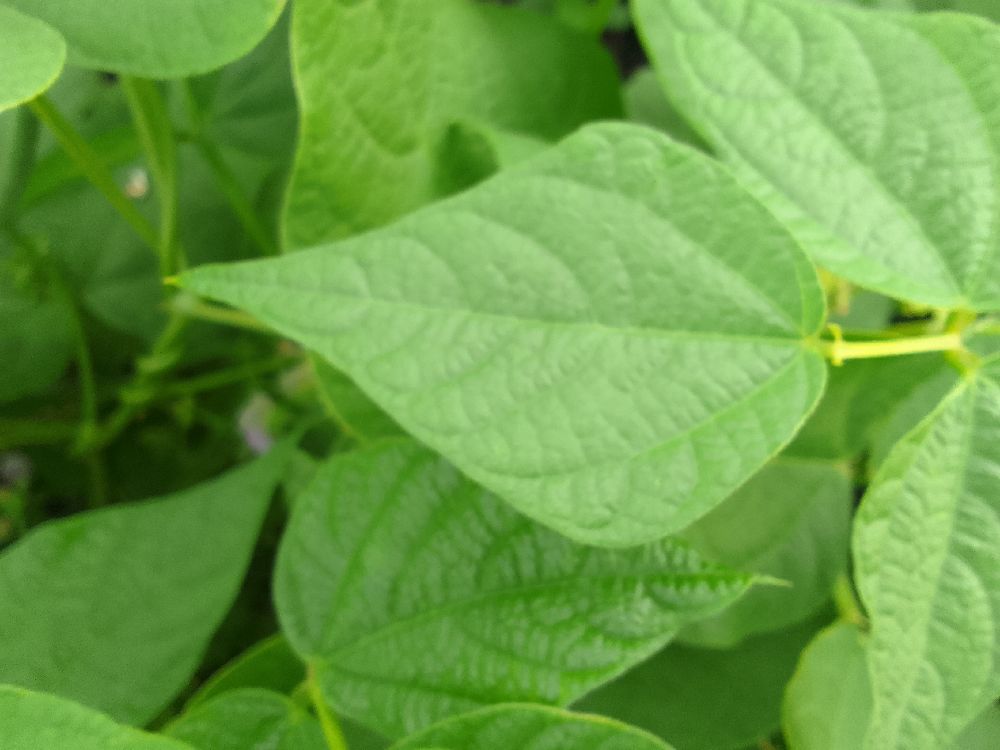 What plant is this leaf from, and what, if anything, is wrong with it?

common bean, healthy
